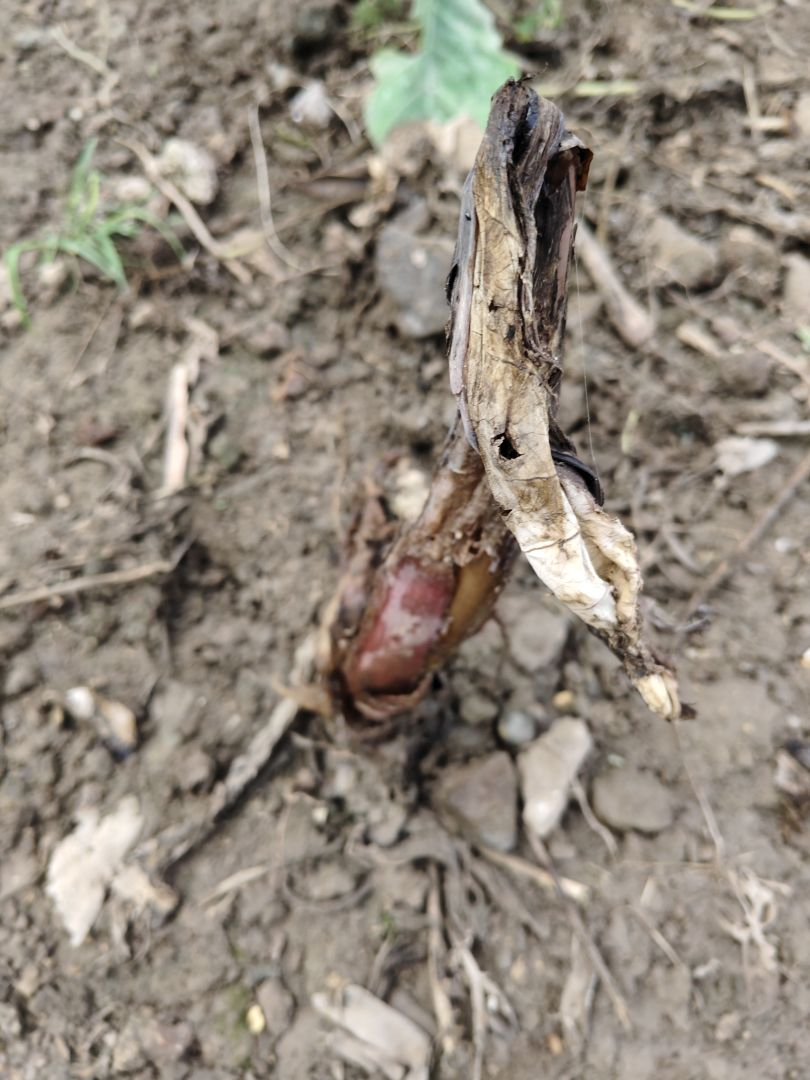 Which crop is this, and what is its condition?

taro, root rot
